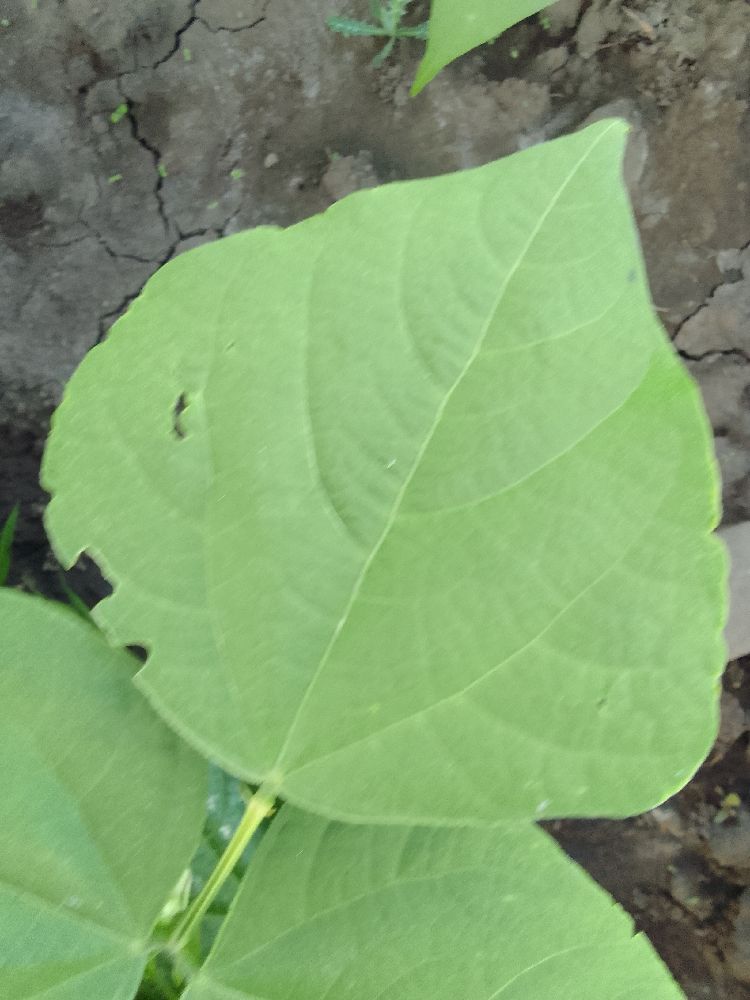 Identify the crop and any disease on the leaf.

common bean, healthy
